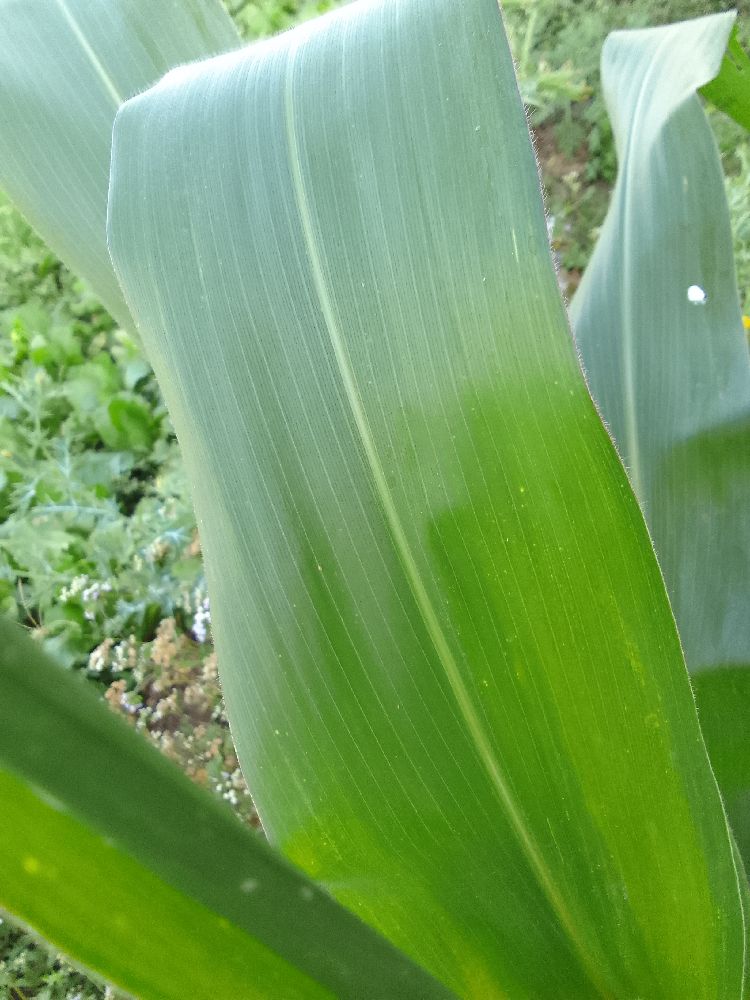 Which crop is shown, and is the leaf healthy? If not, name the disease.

maize, healthy
